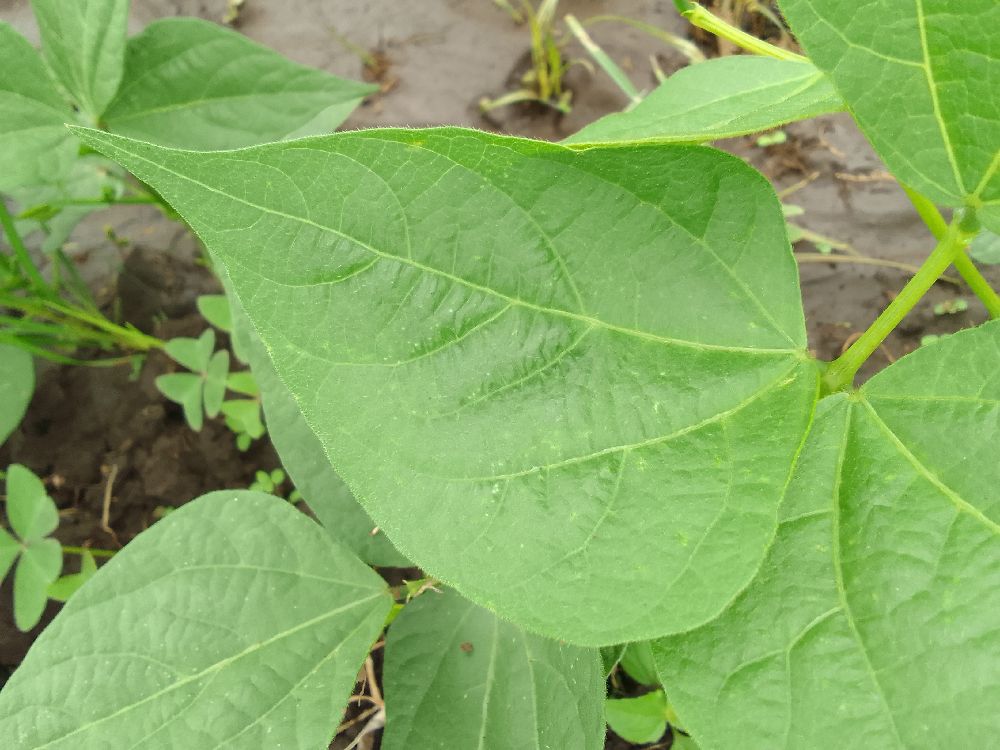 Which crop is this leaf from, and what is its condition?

common bean, healthy
